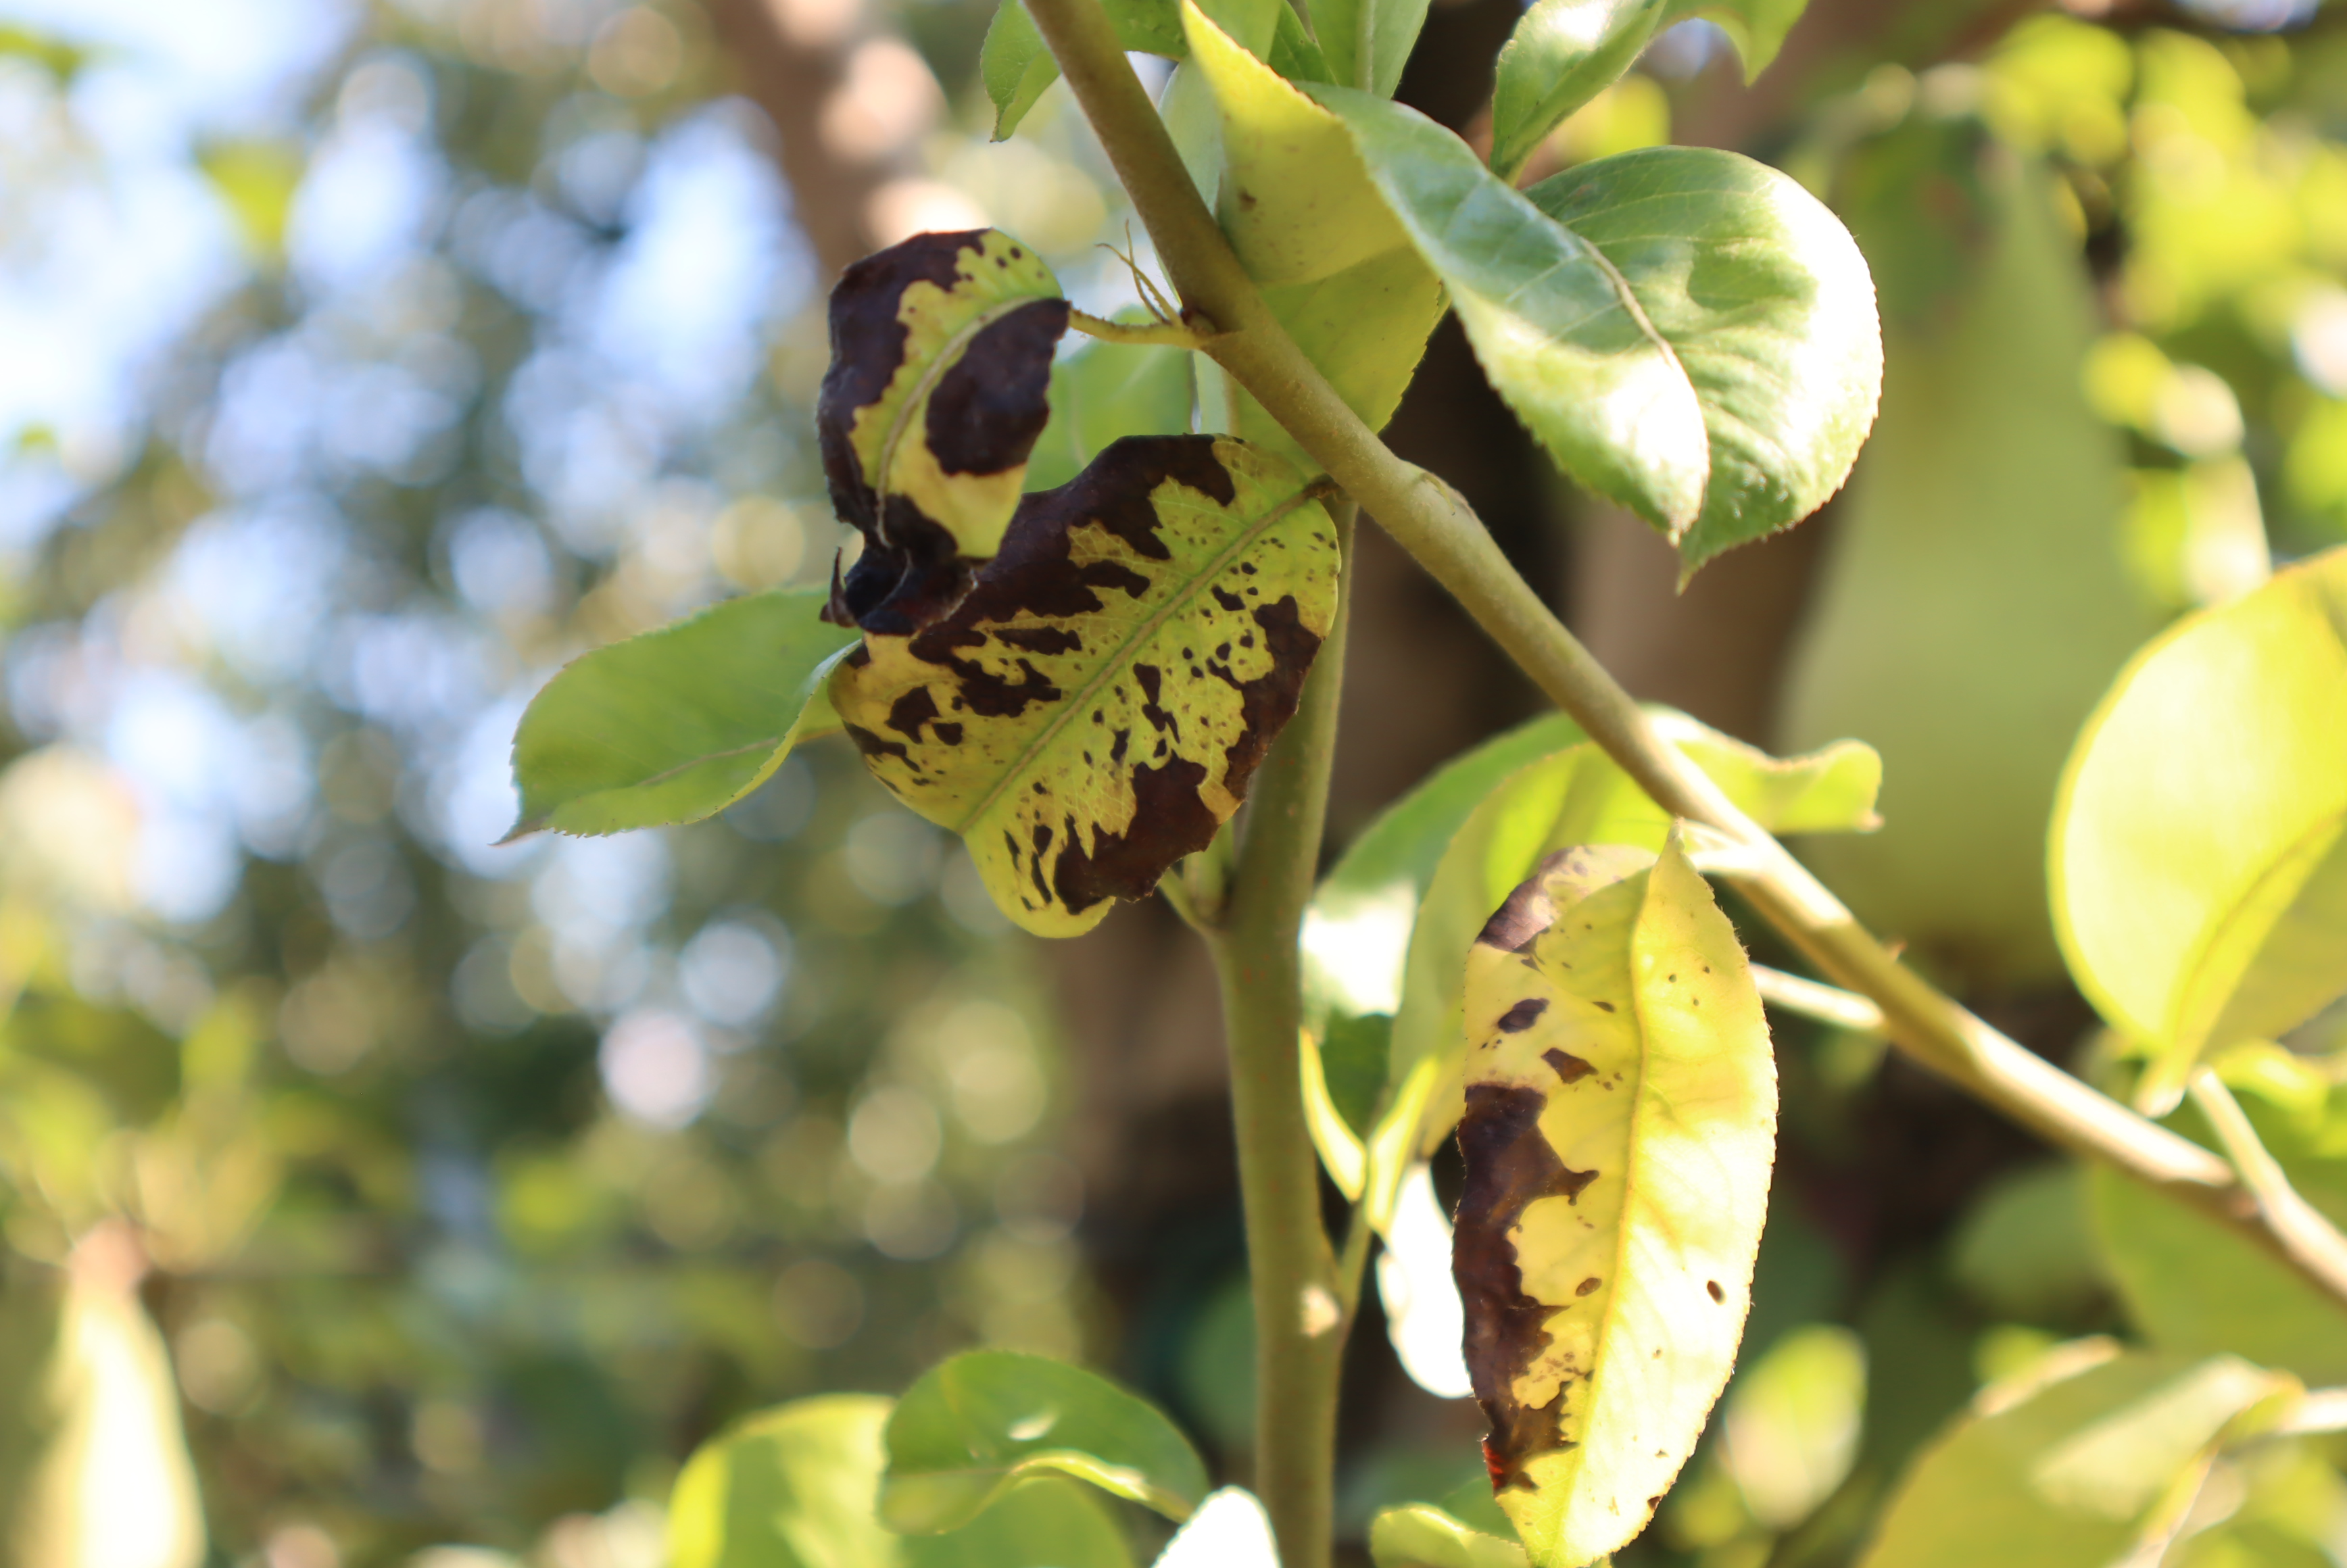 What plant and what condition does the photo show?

pear, chemical damage
